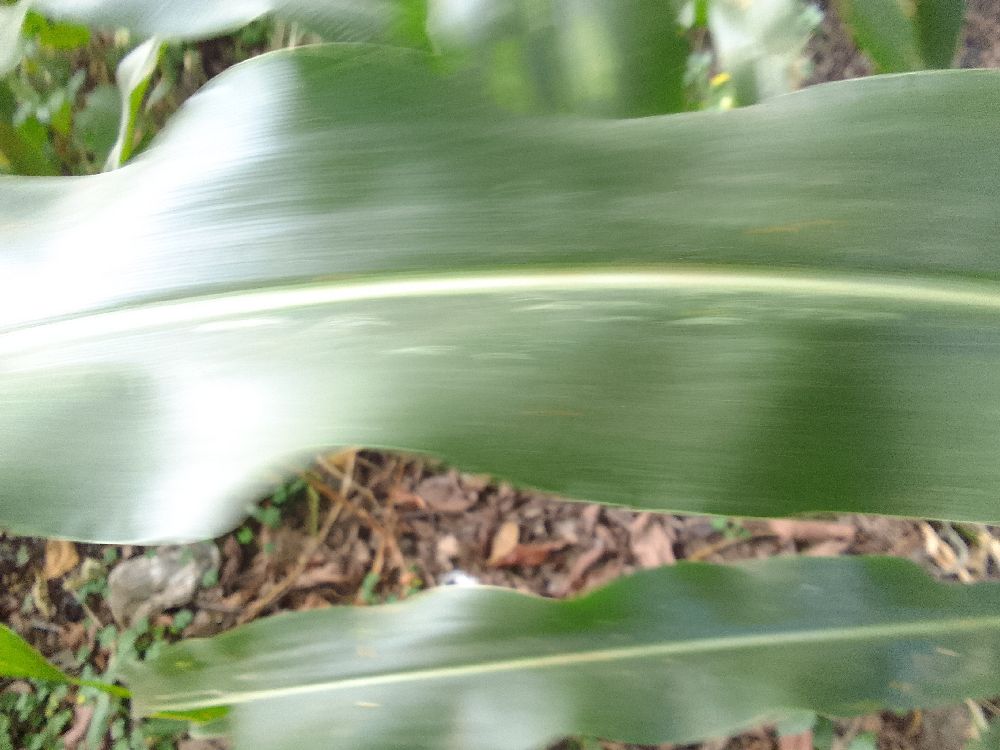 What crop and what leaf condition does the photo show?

maize, healthy
